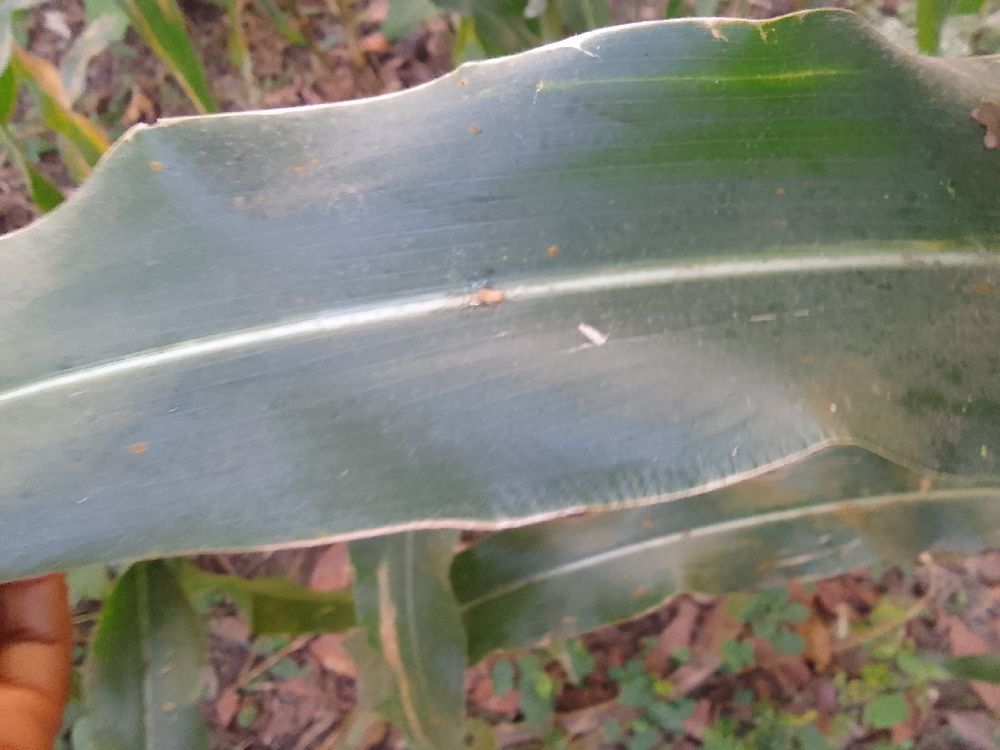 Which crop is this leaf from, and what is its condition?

maize, healthy
